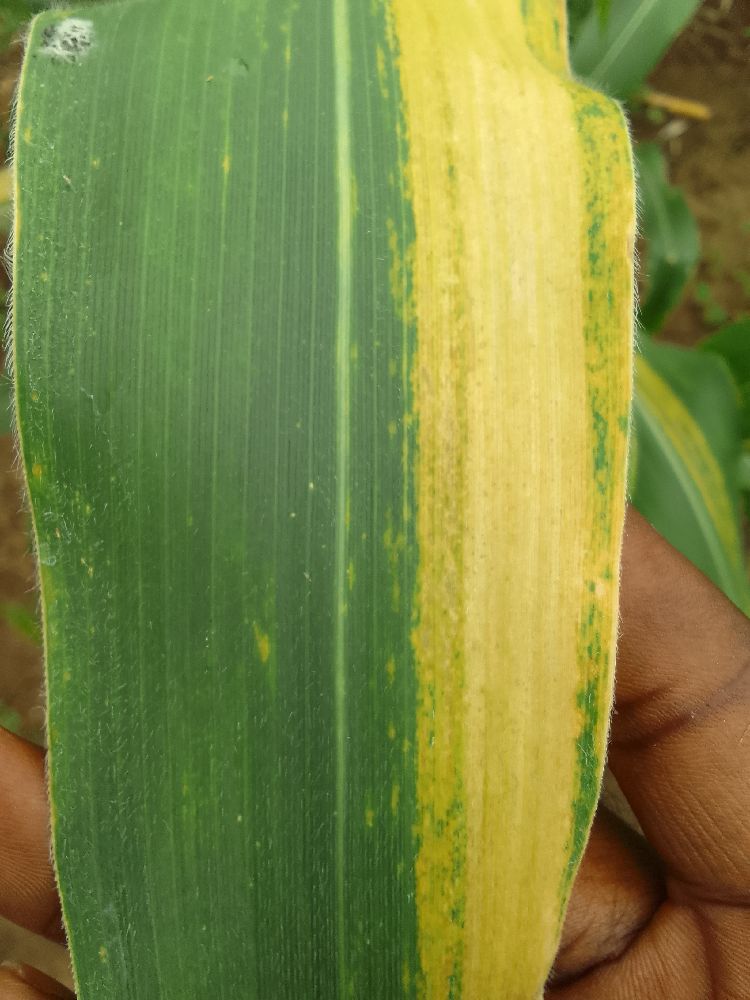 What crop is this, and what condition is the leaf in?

maize, maize lethal necrosis
